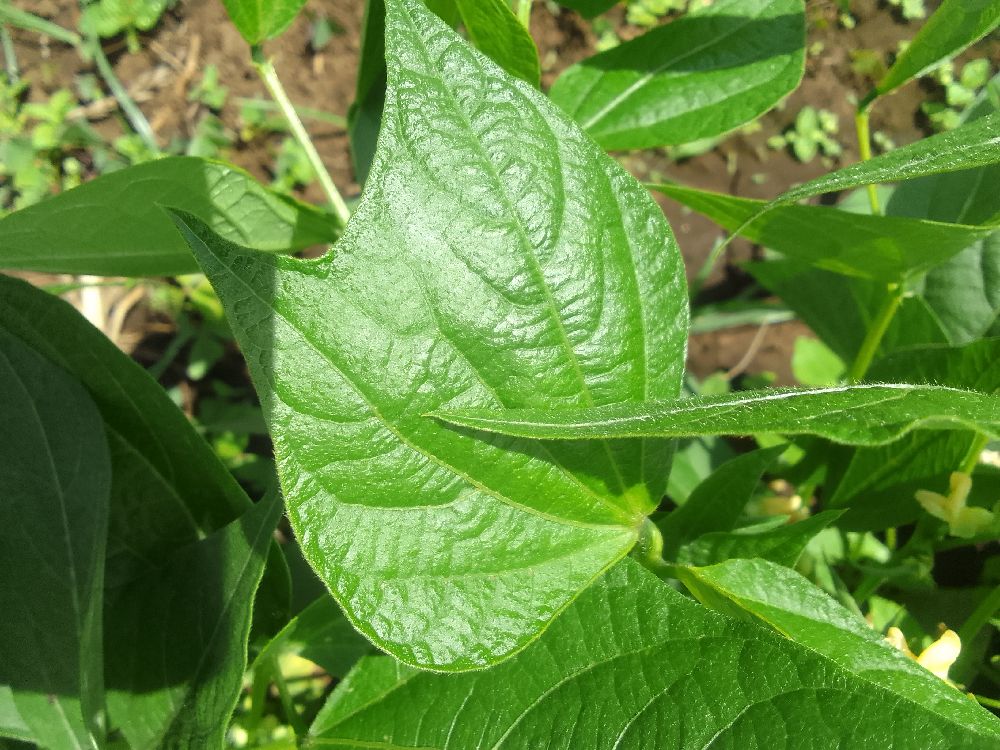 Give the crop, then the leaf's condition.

common bean, healthy
